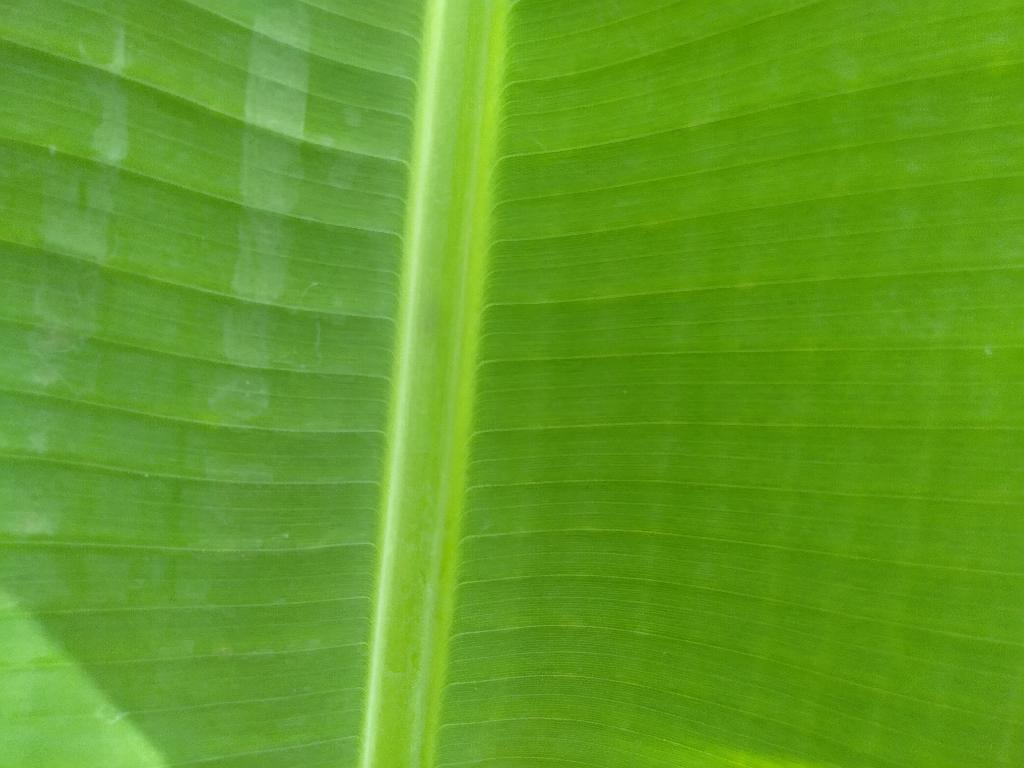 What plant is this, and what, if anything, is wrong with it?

banana, healthy
